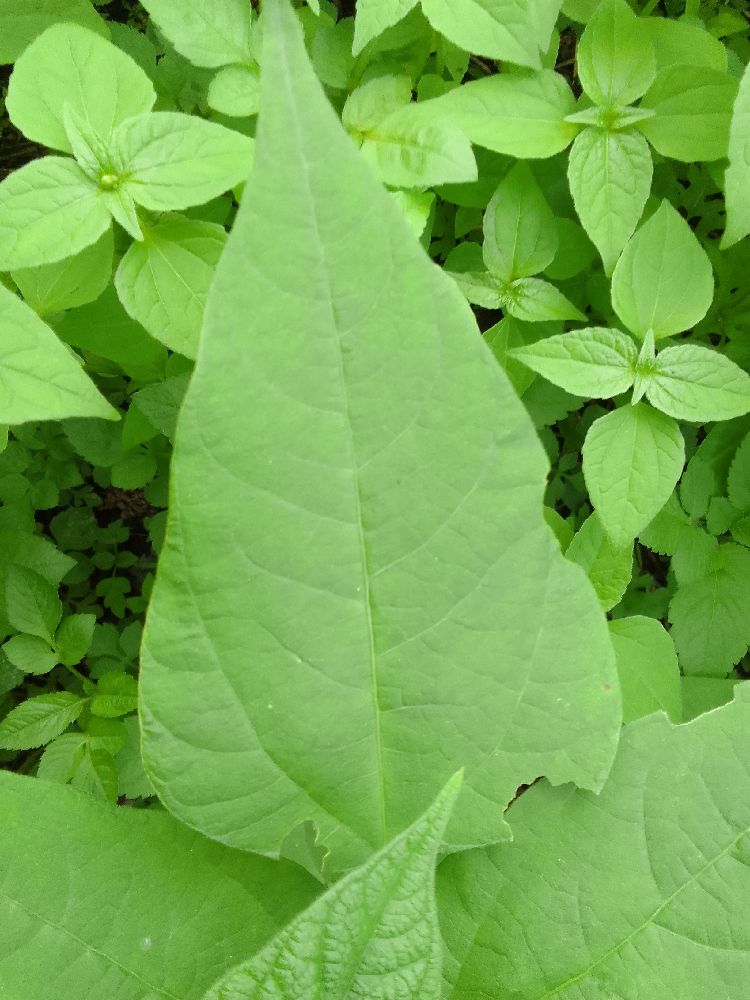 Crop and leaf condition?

common bean, healthy
